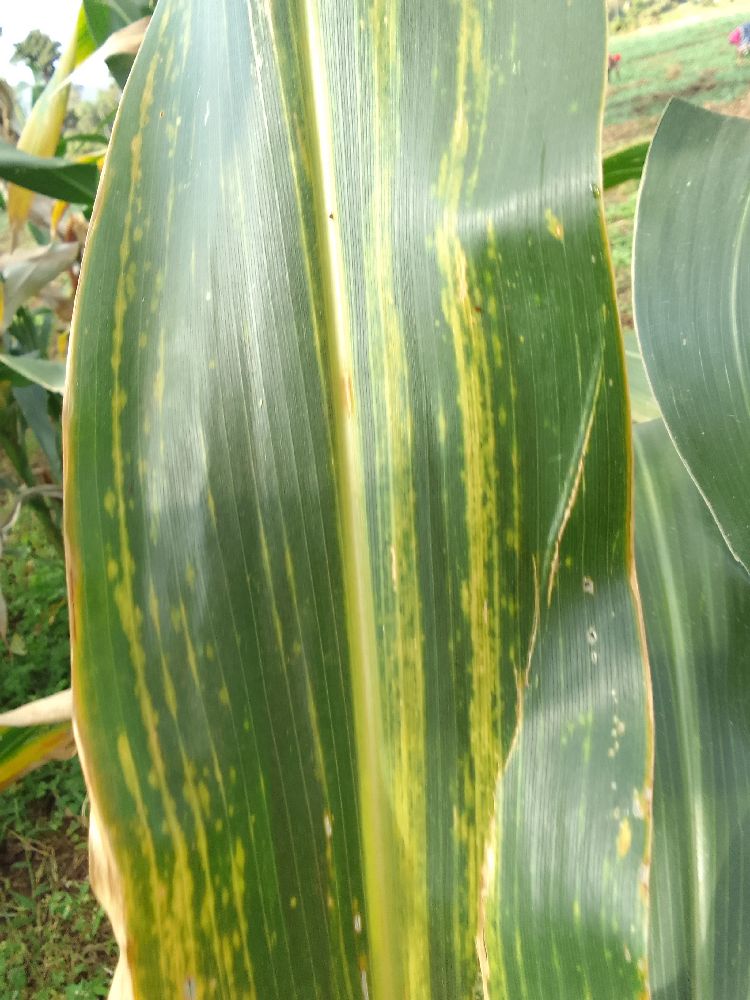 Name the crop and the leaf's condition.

maize, maize lethal necrosis
